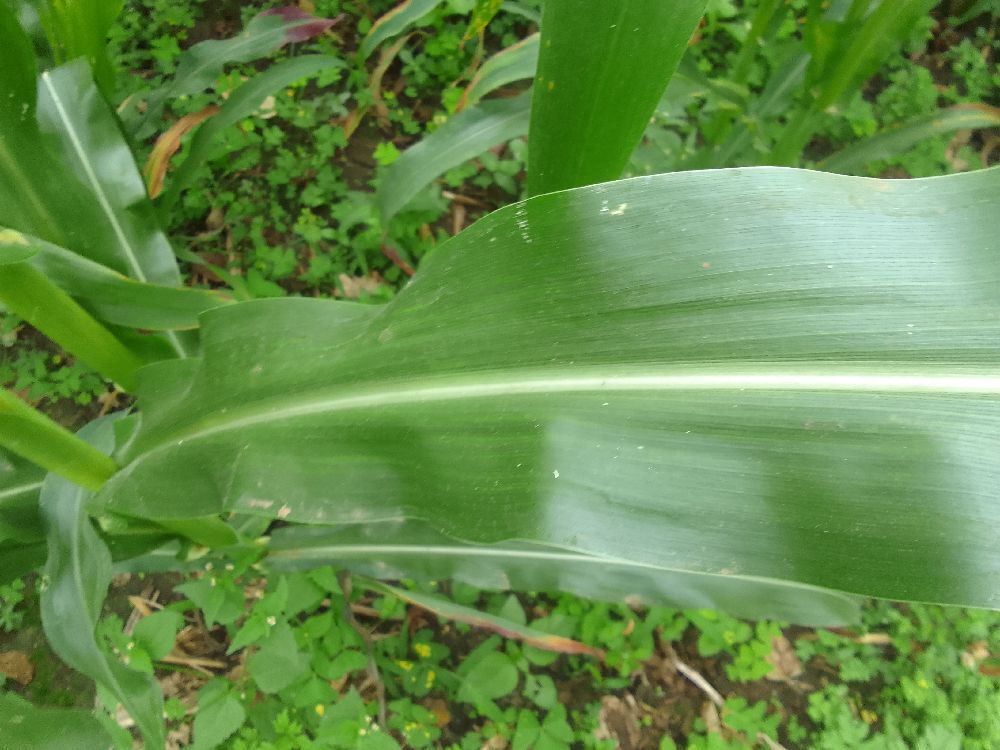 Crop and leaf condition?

maize, healthy
